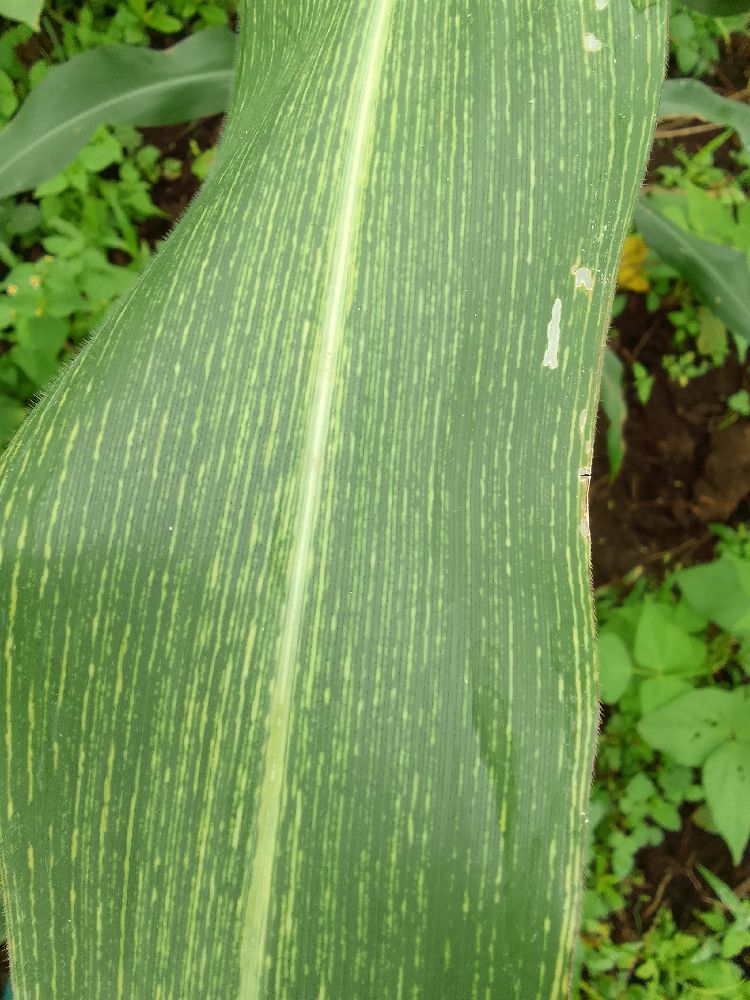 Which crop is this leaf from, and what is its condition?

maize, maize streak virus
